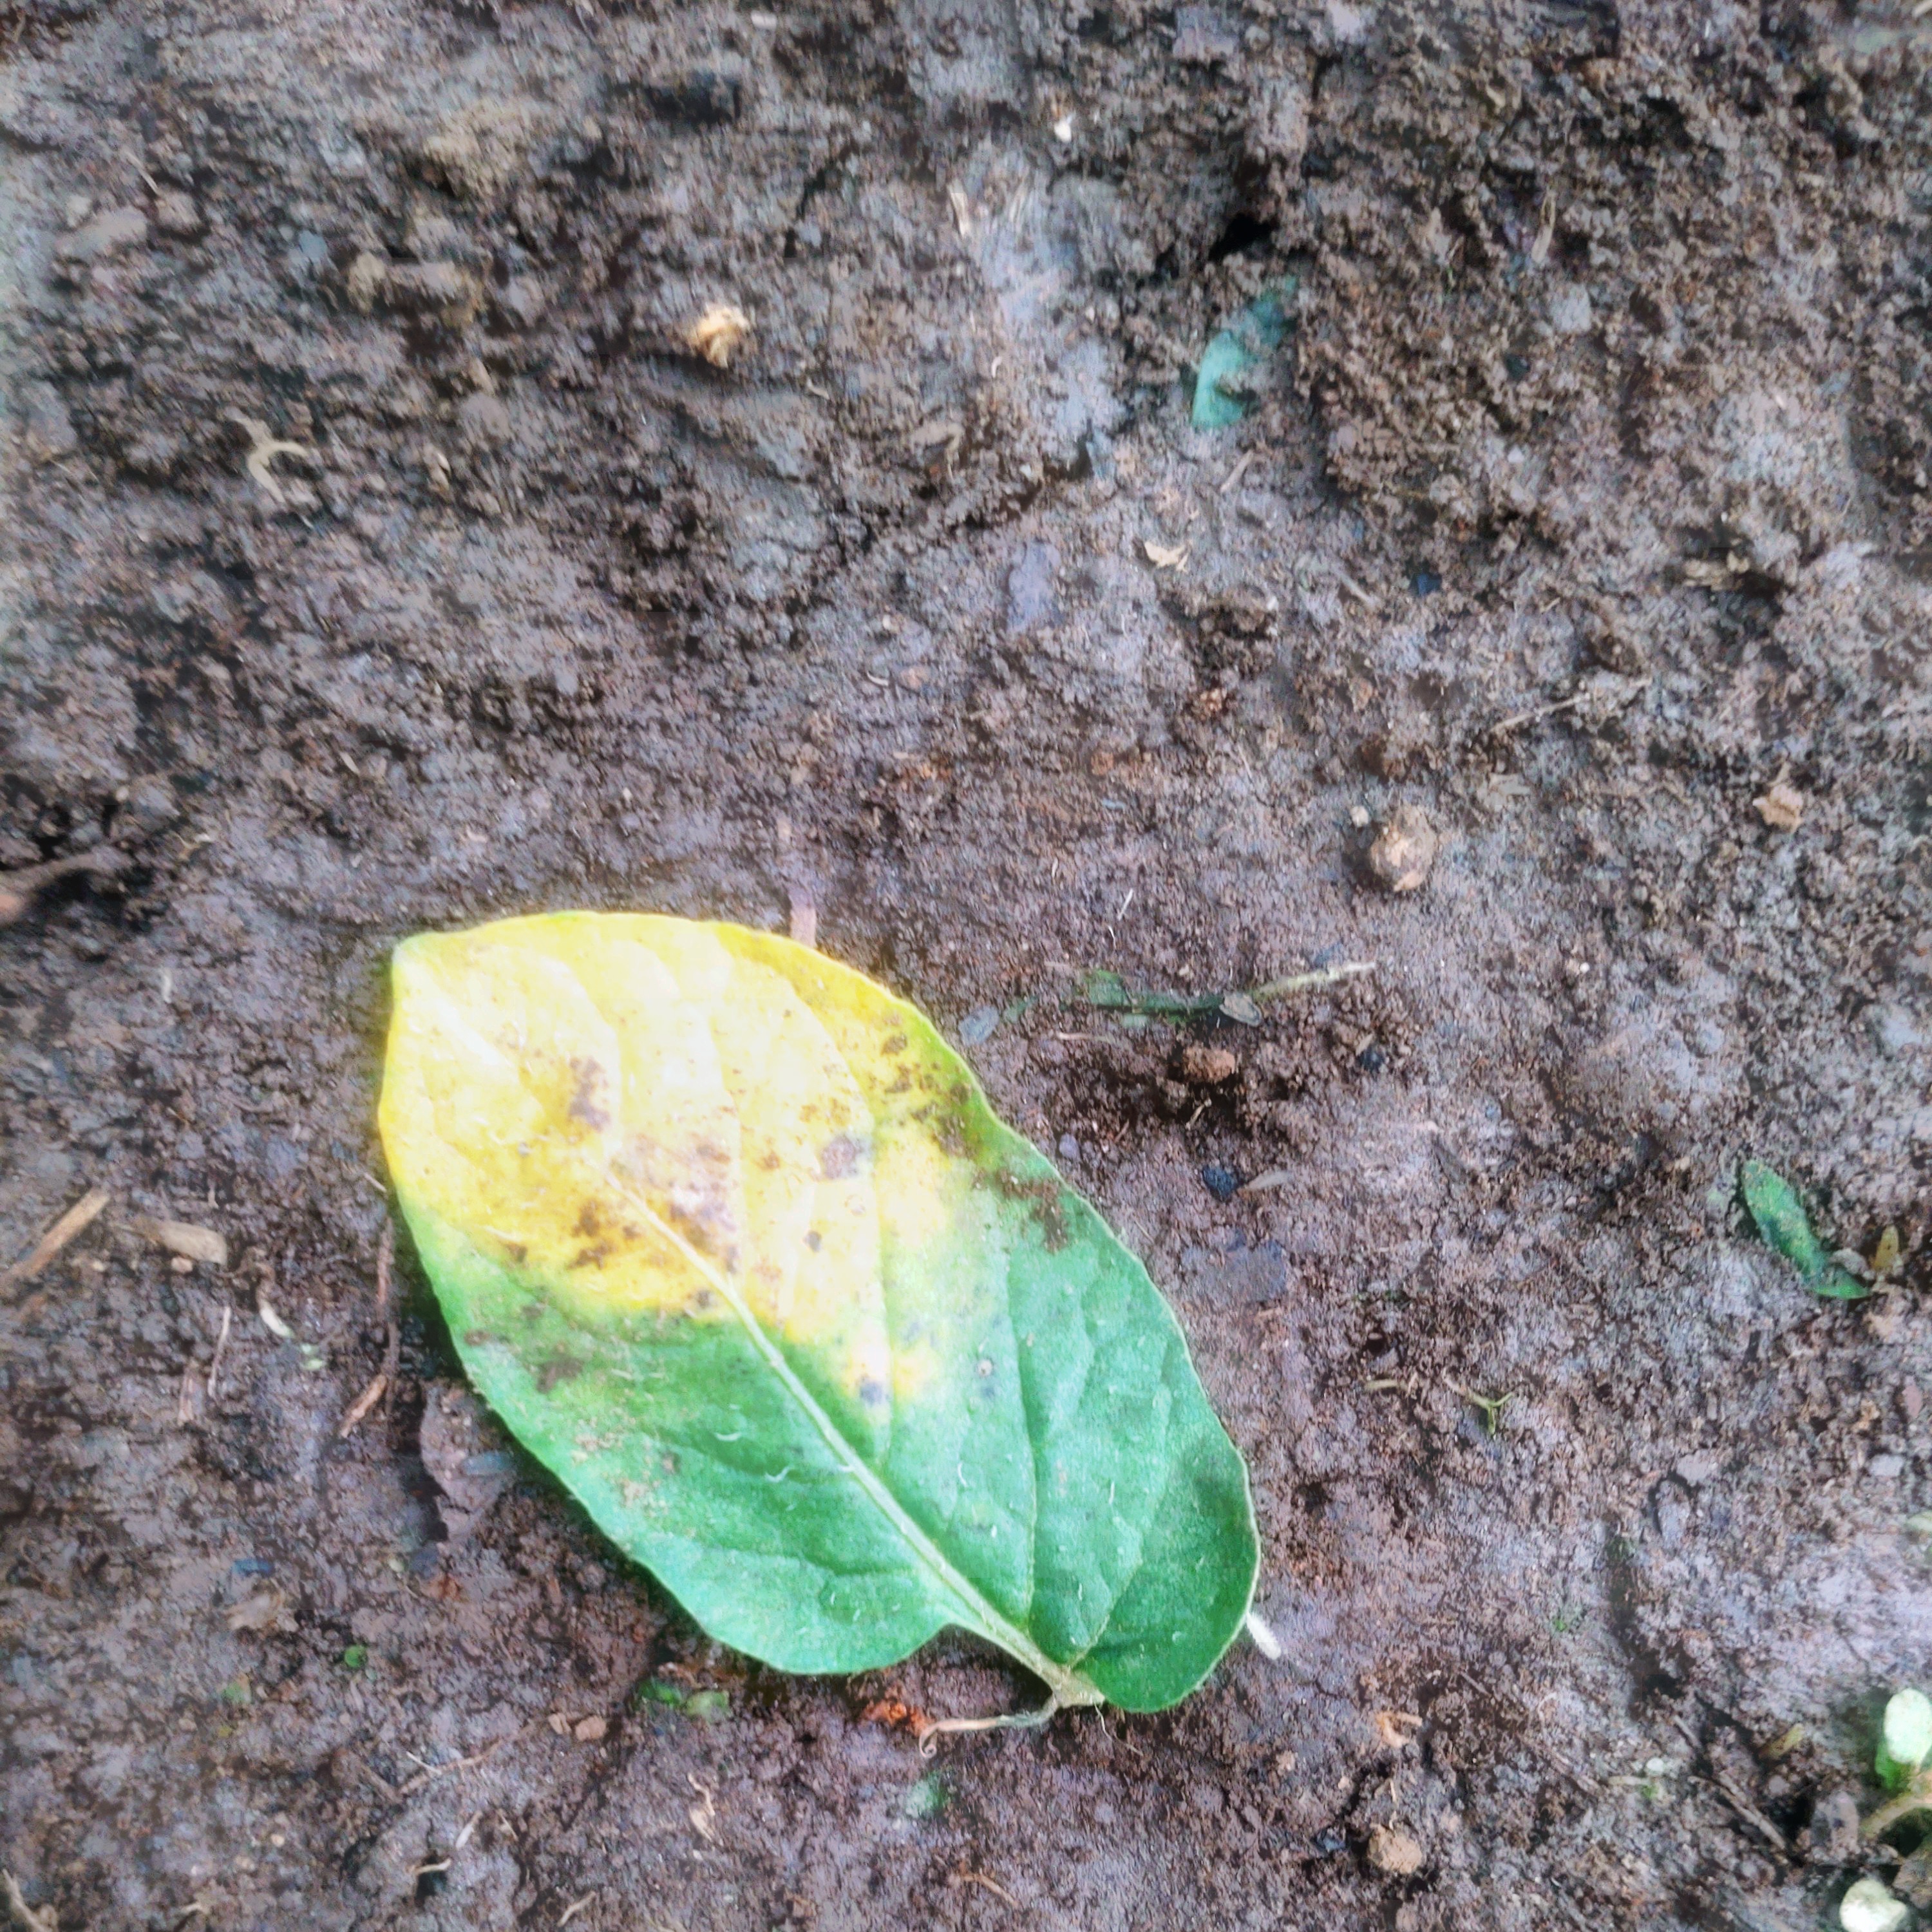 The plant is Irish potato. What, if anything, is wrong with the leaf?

late blight
